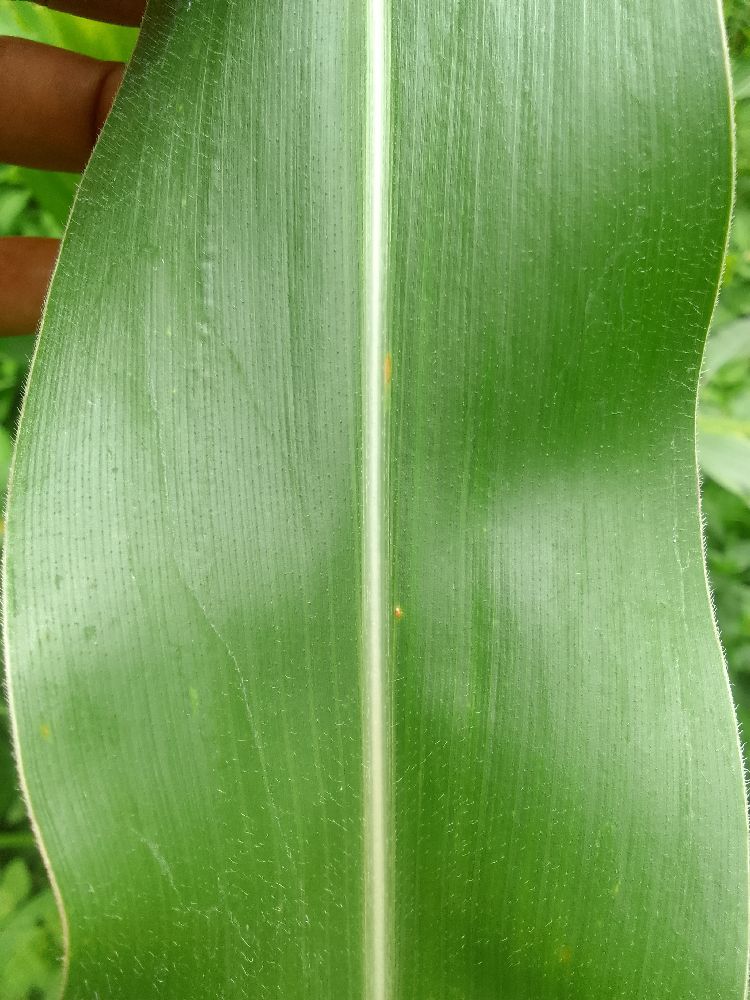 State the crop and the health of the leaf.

maize, healthy
